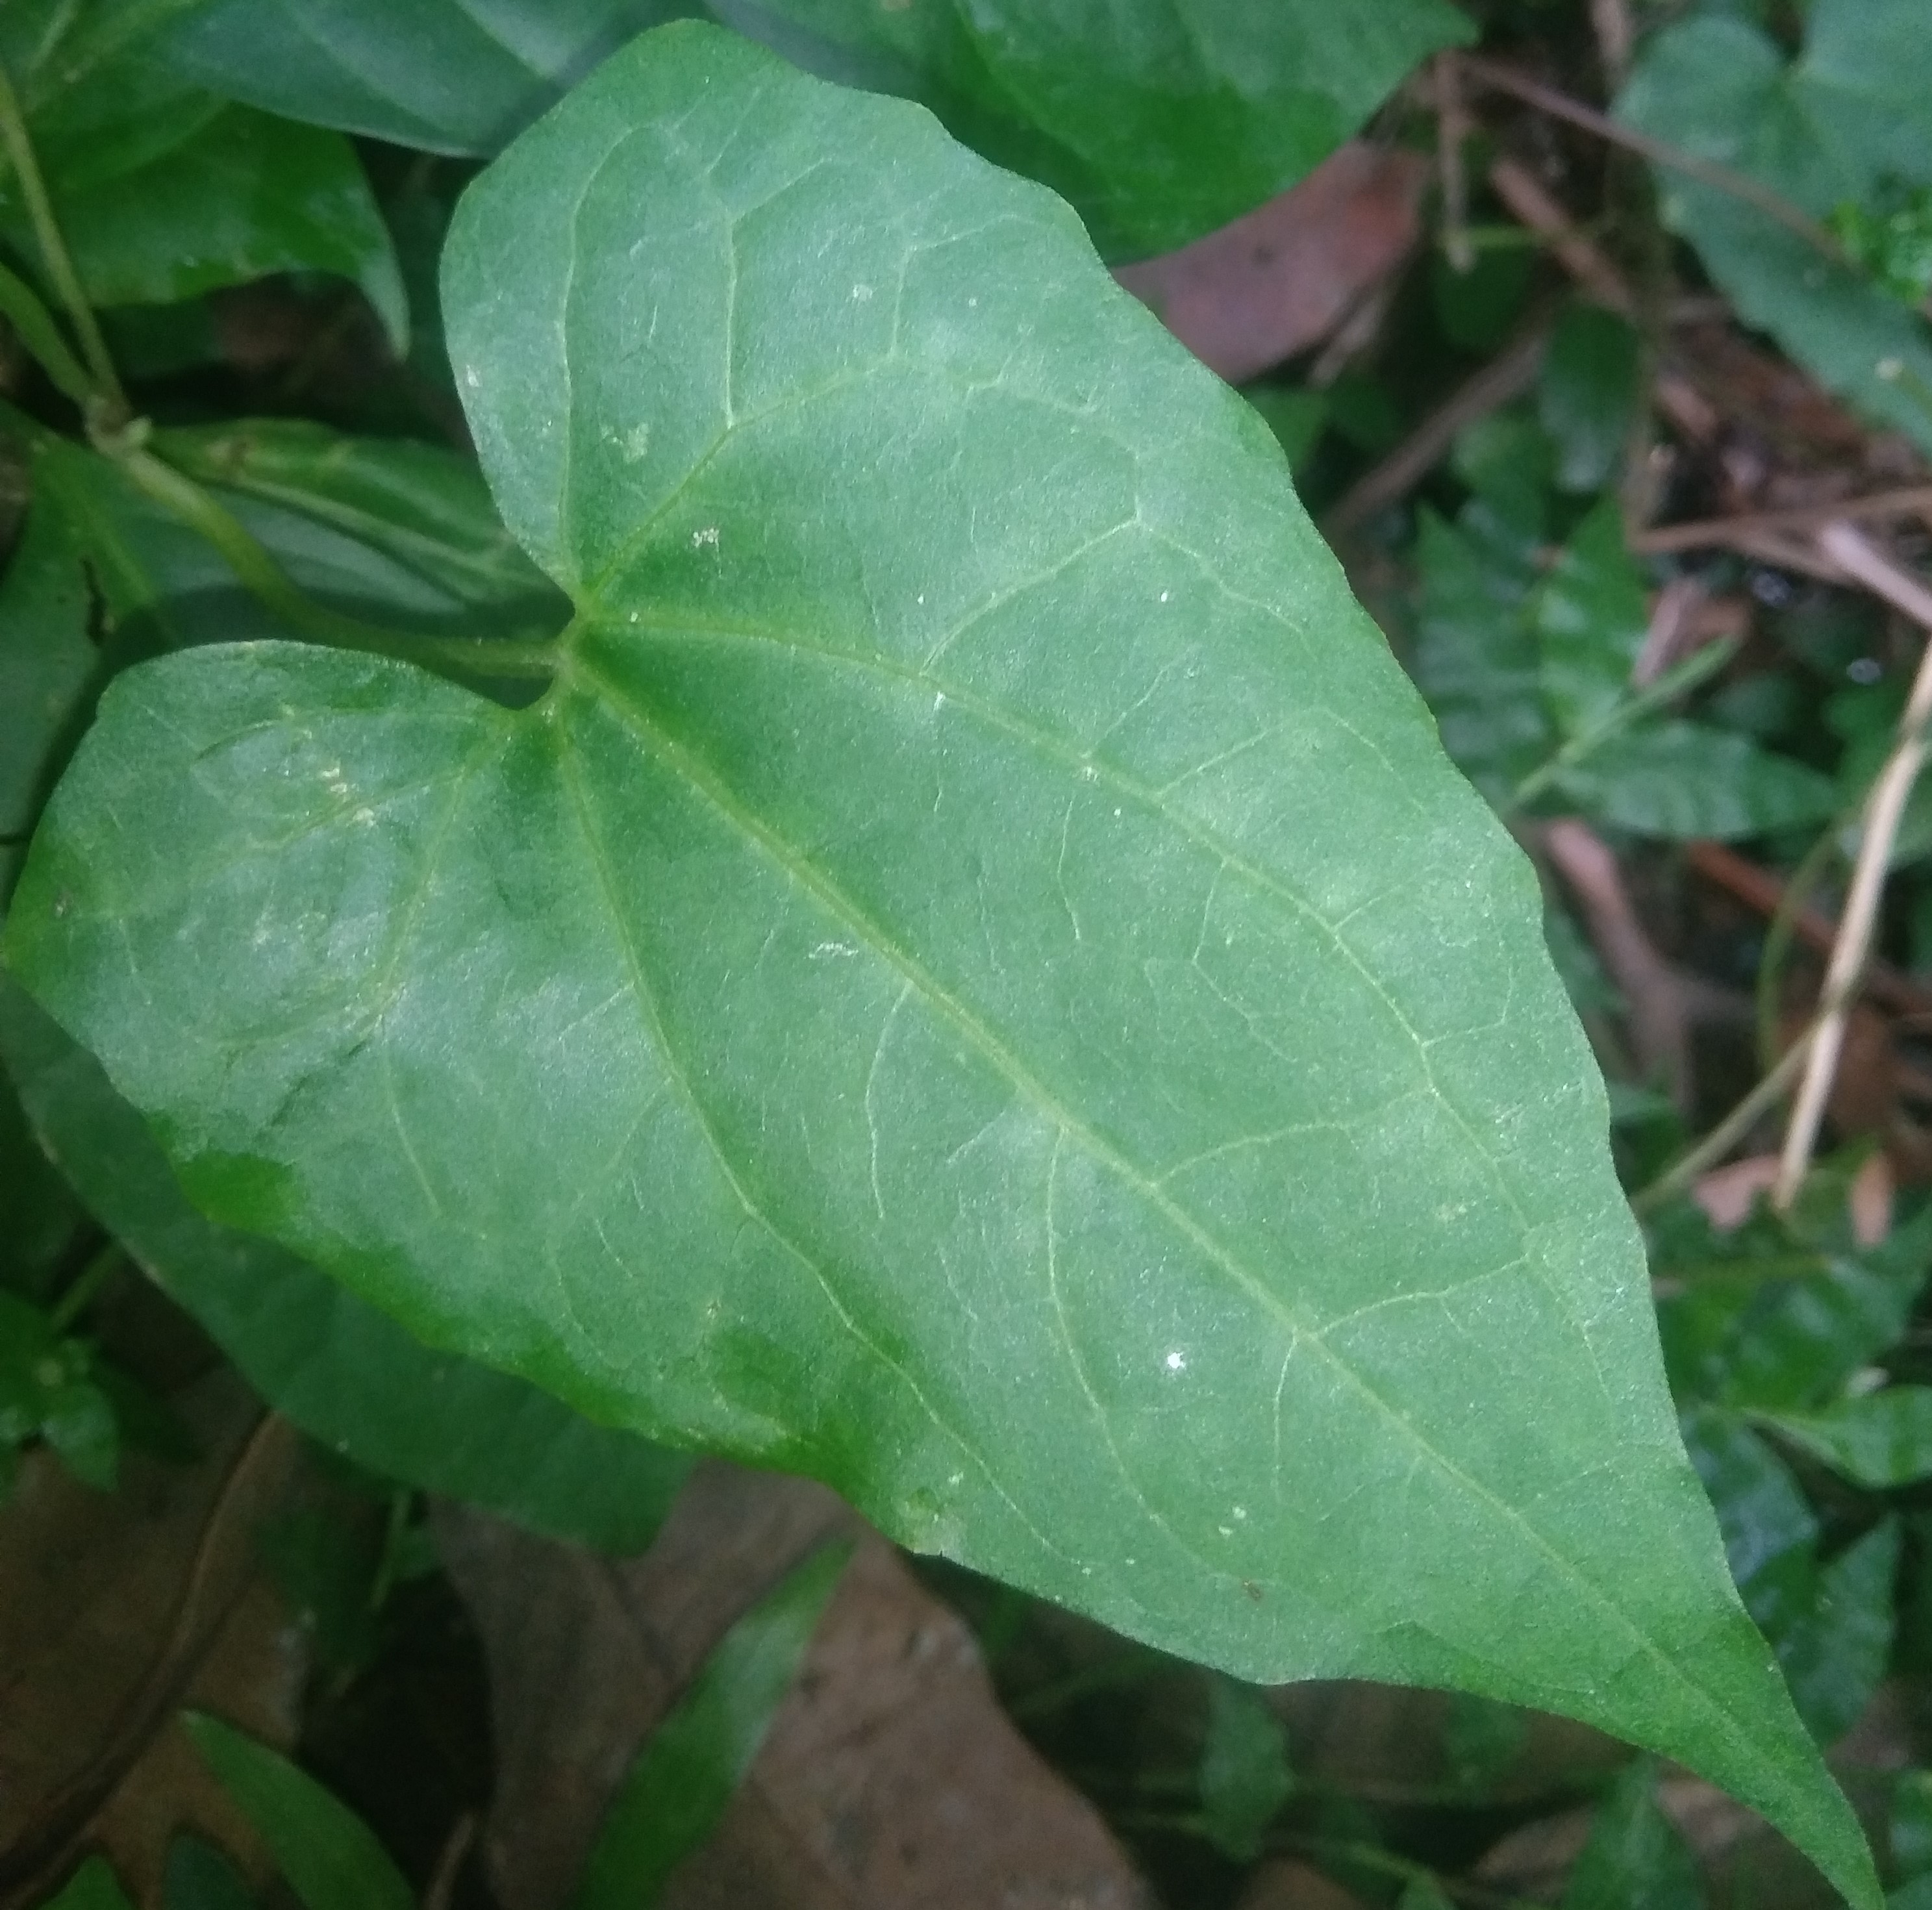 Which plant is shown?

bitter vine
